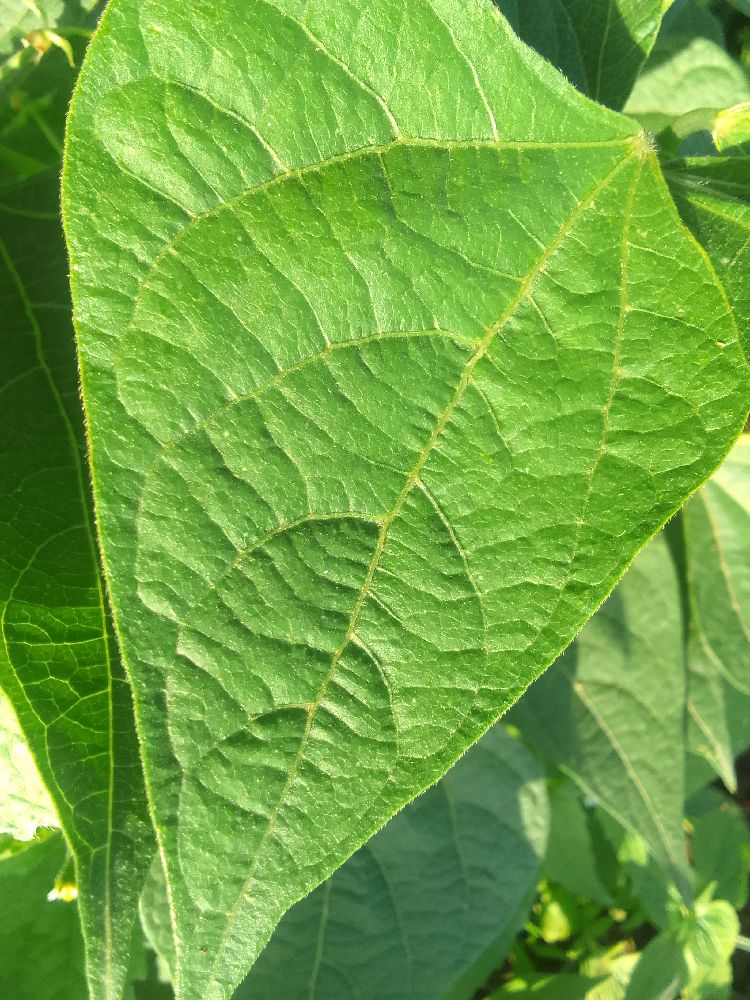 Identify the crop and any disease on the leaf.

common bean, healthy
